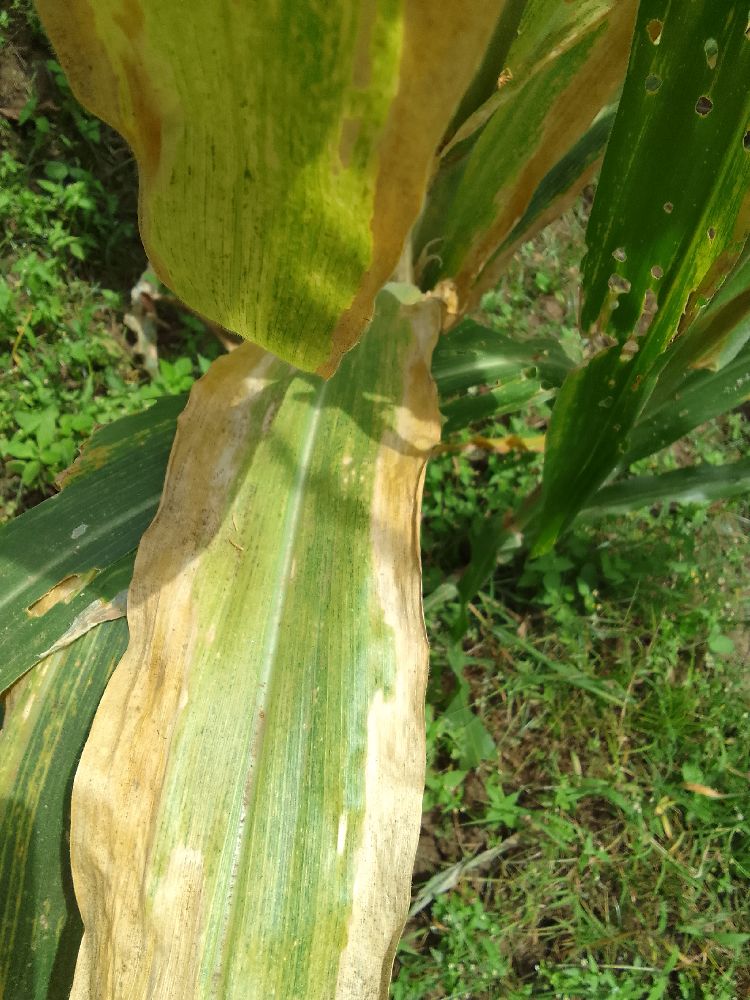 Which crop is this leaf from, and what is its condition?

maize, maize lethal necrosis
